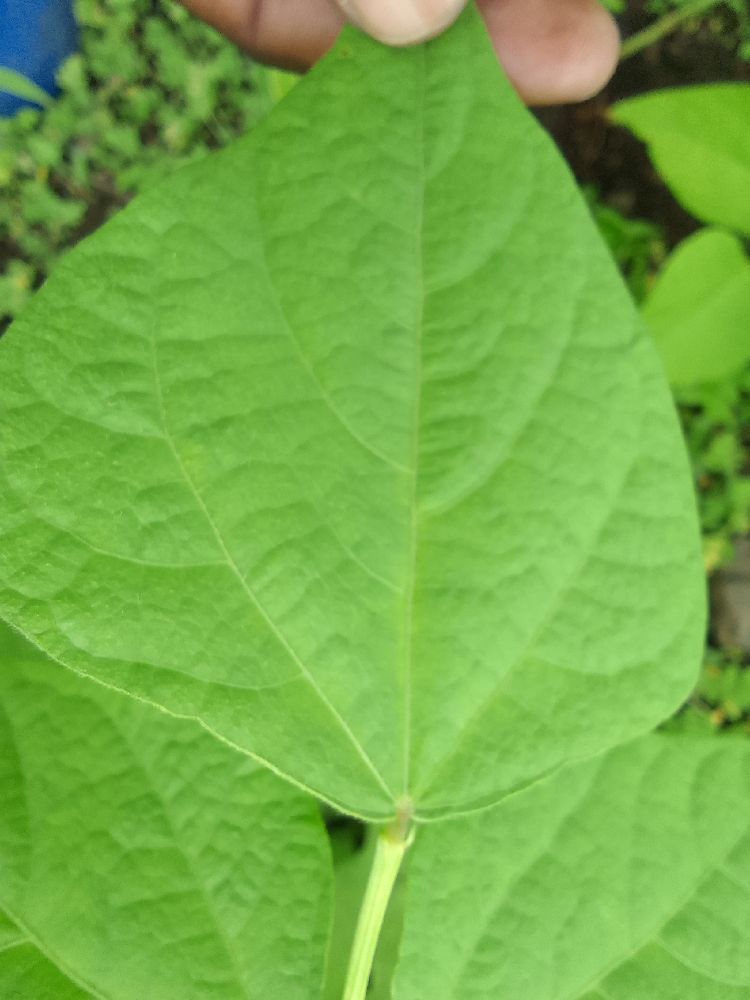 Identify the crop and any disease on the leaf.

common bean, healthy
